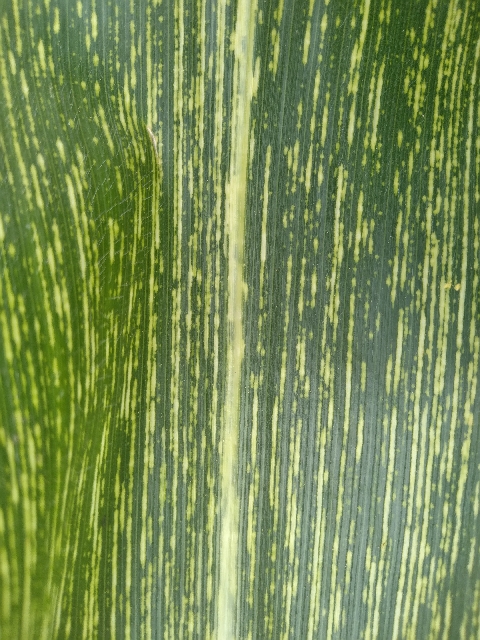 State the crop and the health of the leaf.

maize, maize streak virus
